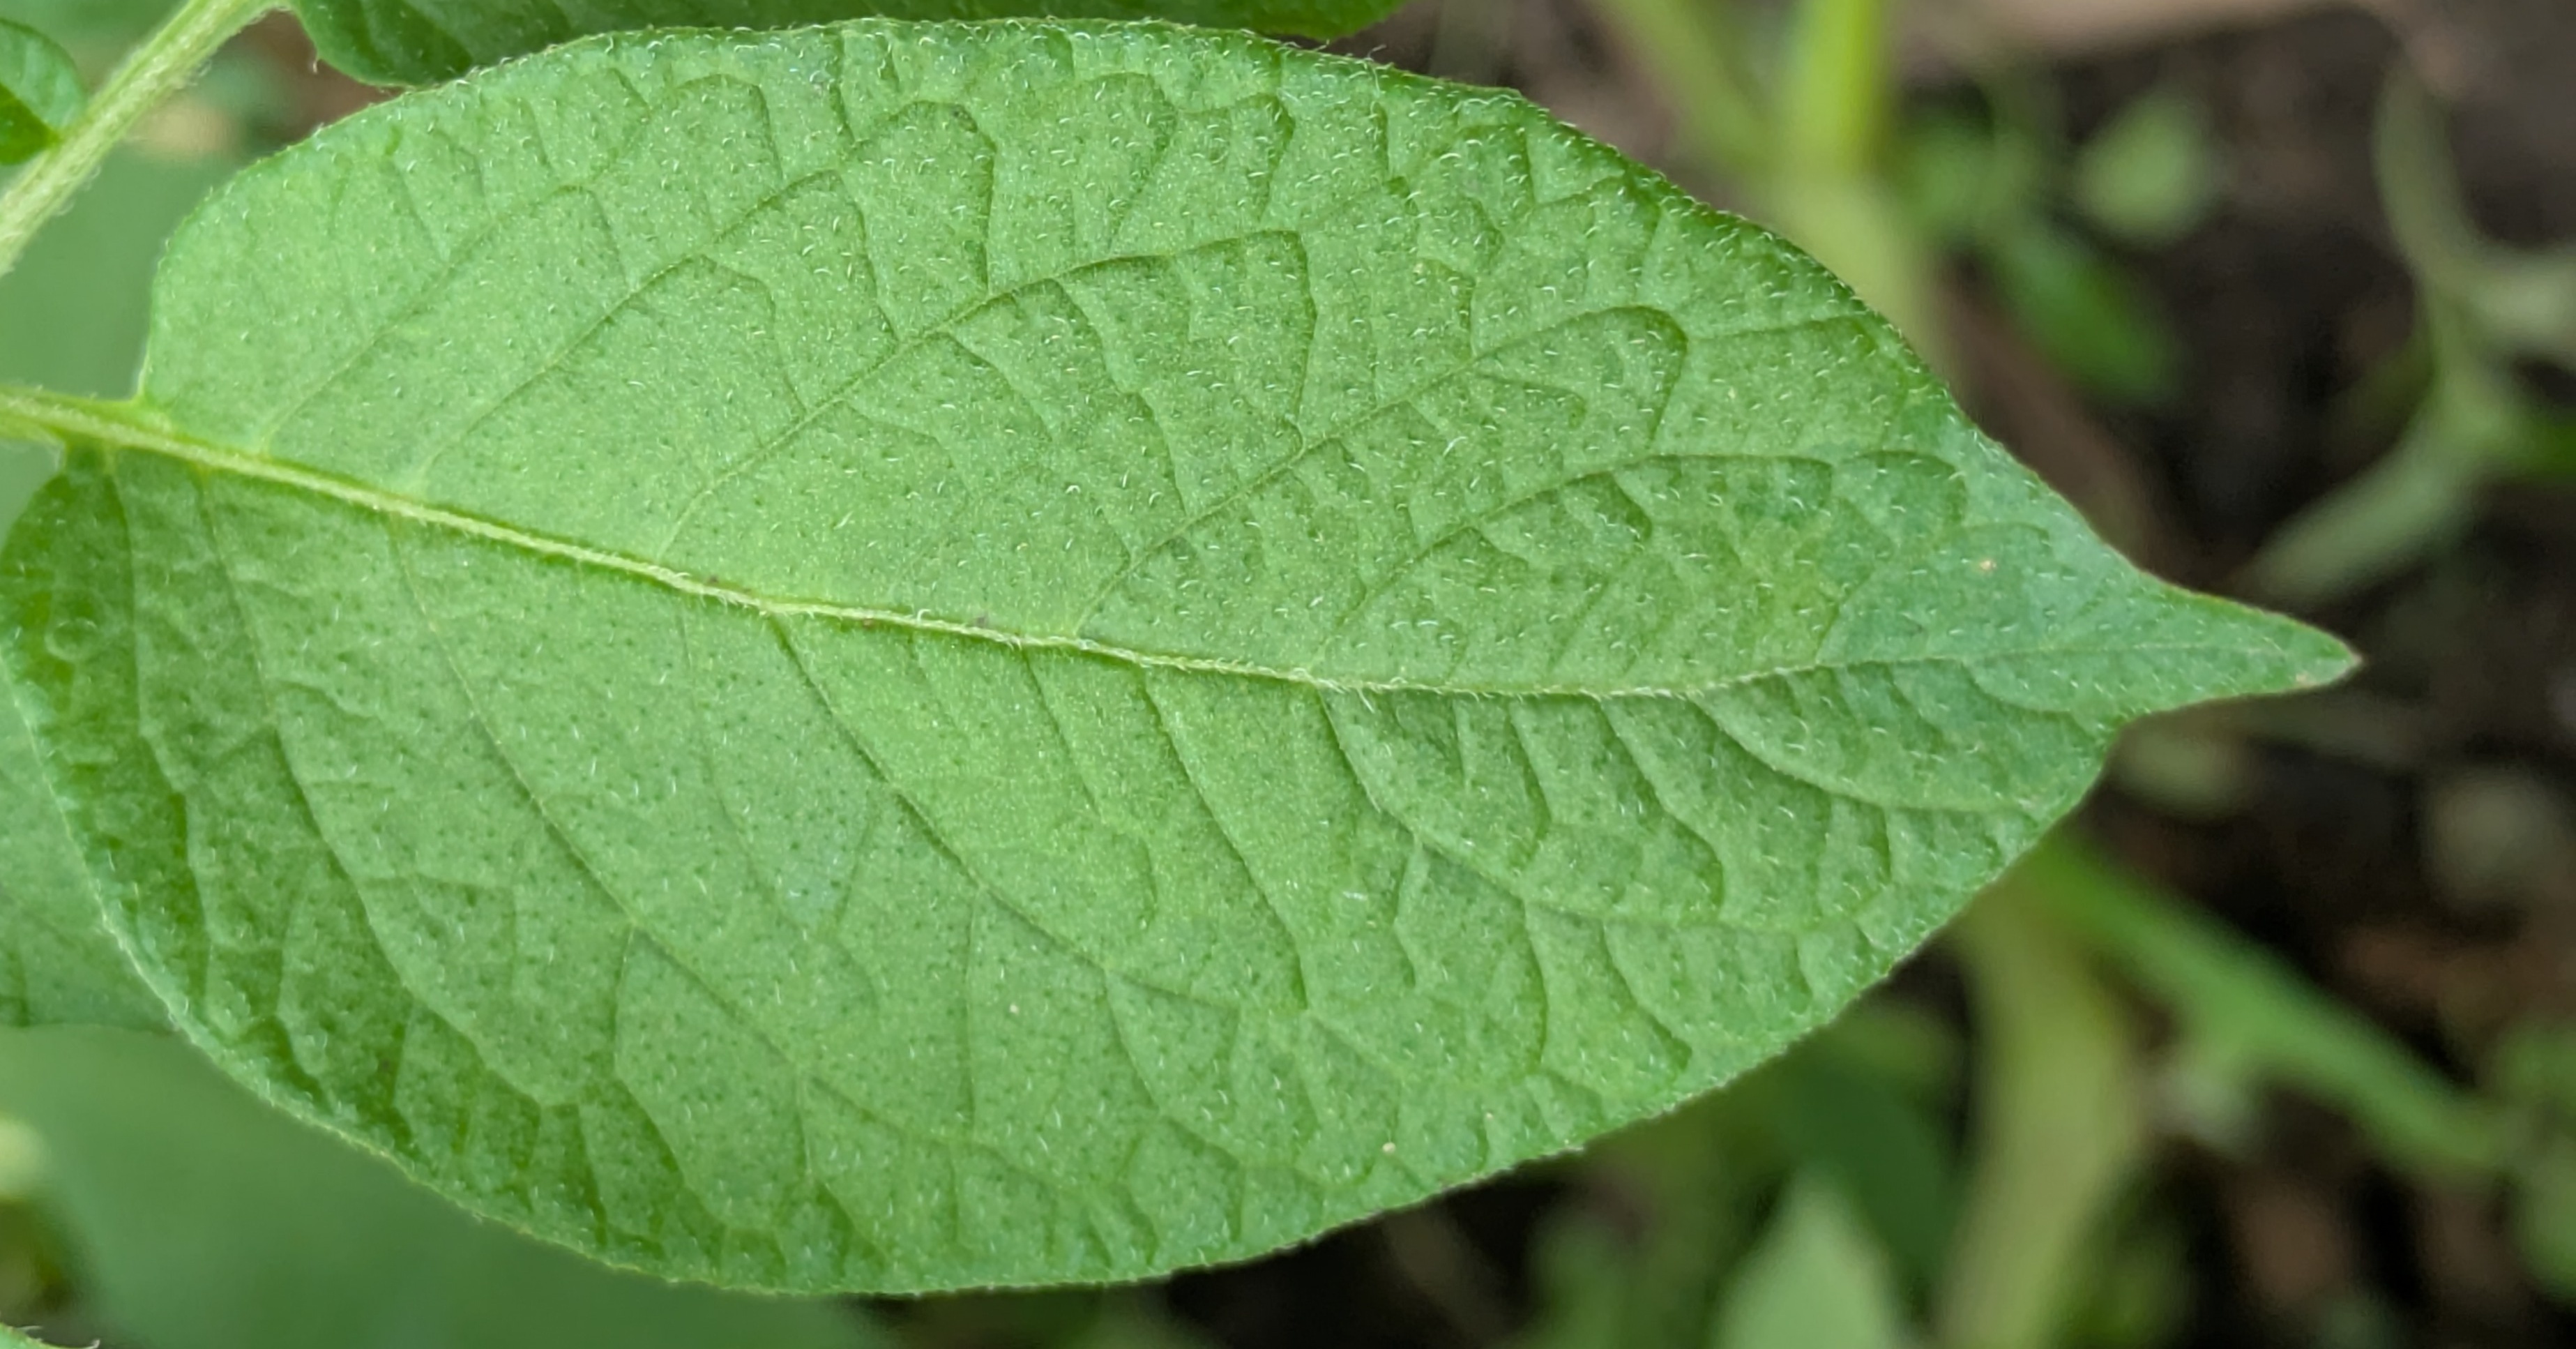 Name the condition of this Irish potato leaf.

healthy
